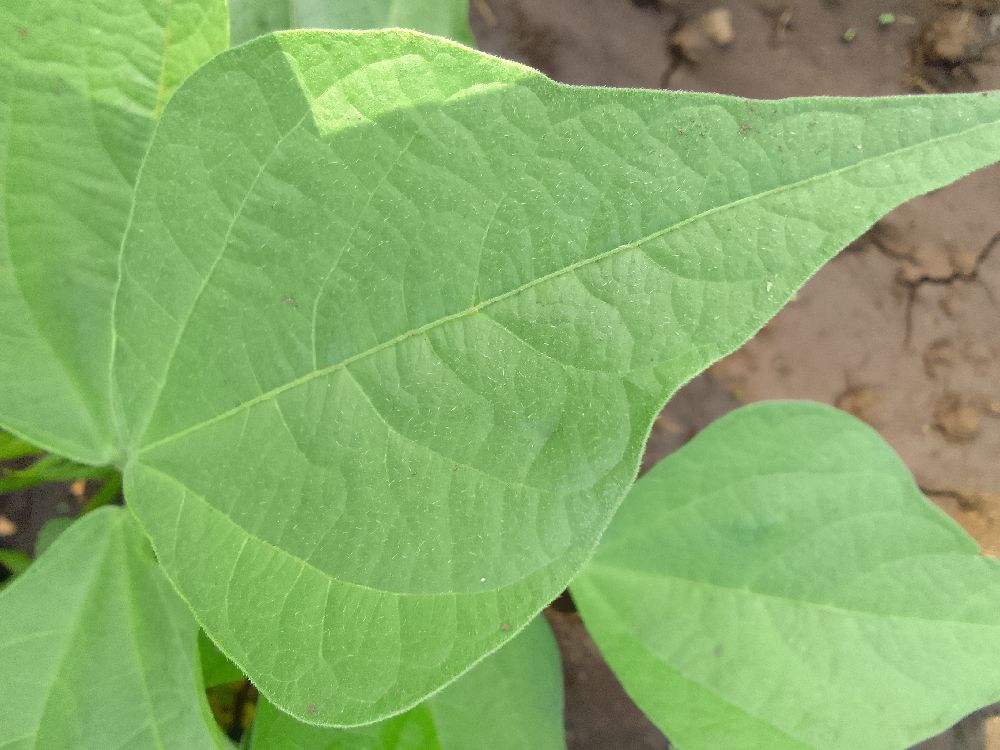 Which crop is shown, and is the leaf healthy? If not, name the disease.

common bean, healthy
